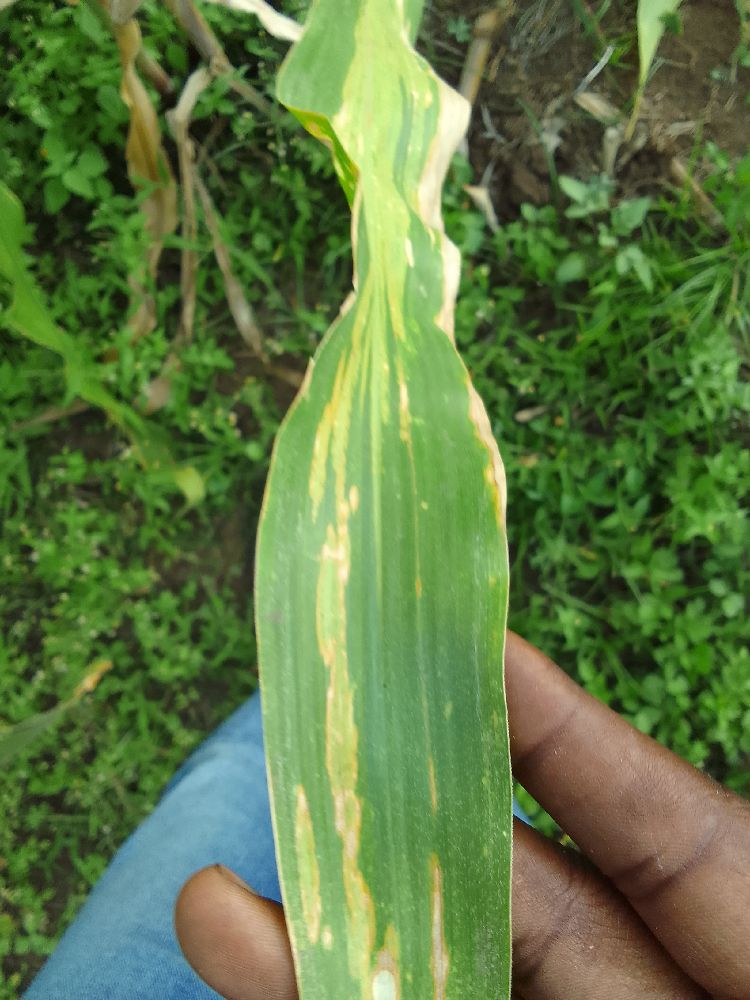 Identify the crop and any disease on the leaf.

maize, maize lethal necrosis
